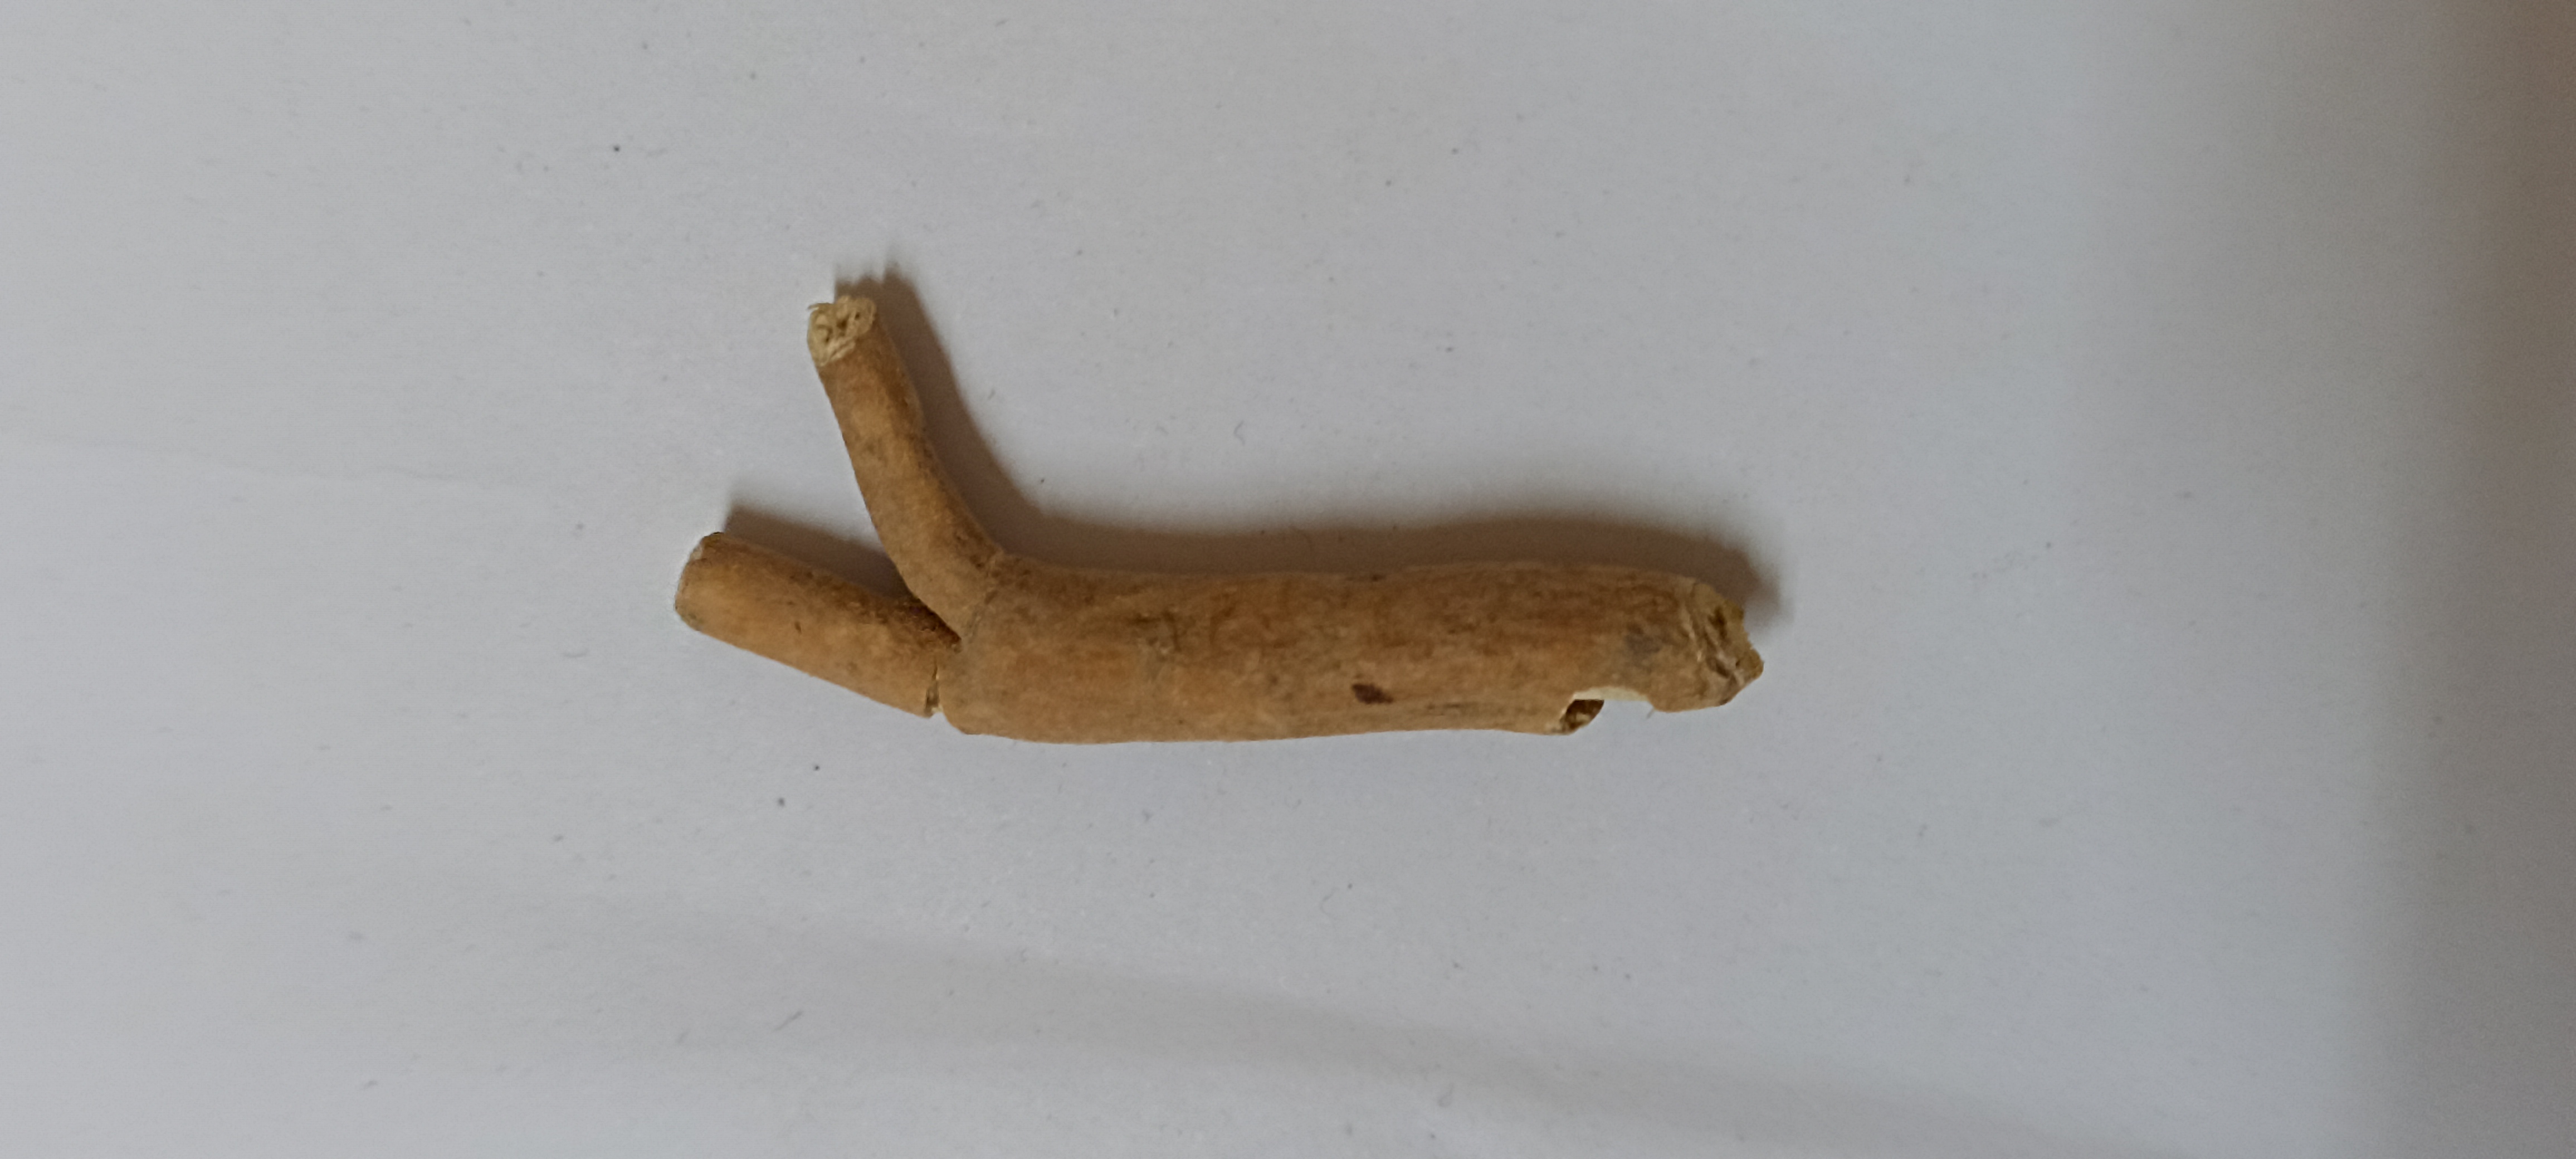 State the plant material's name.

ashwagandha
